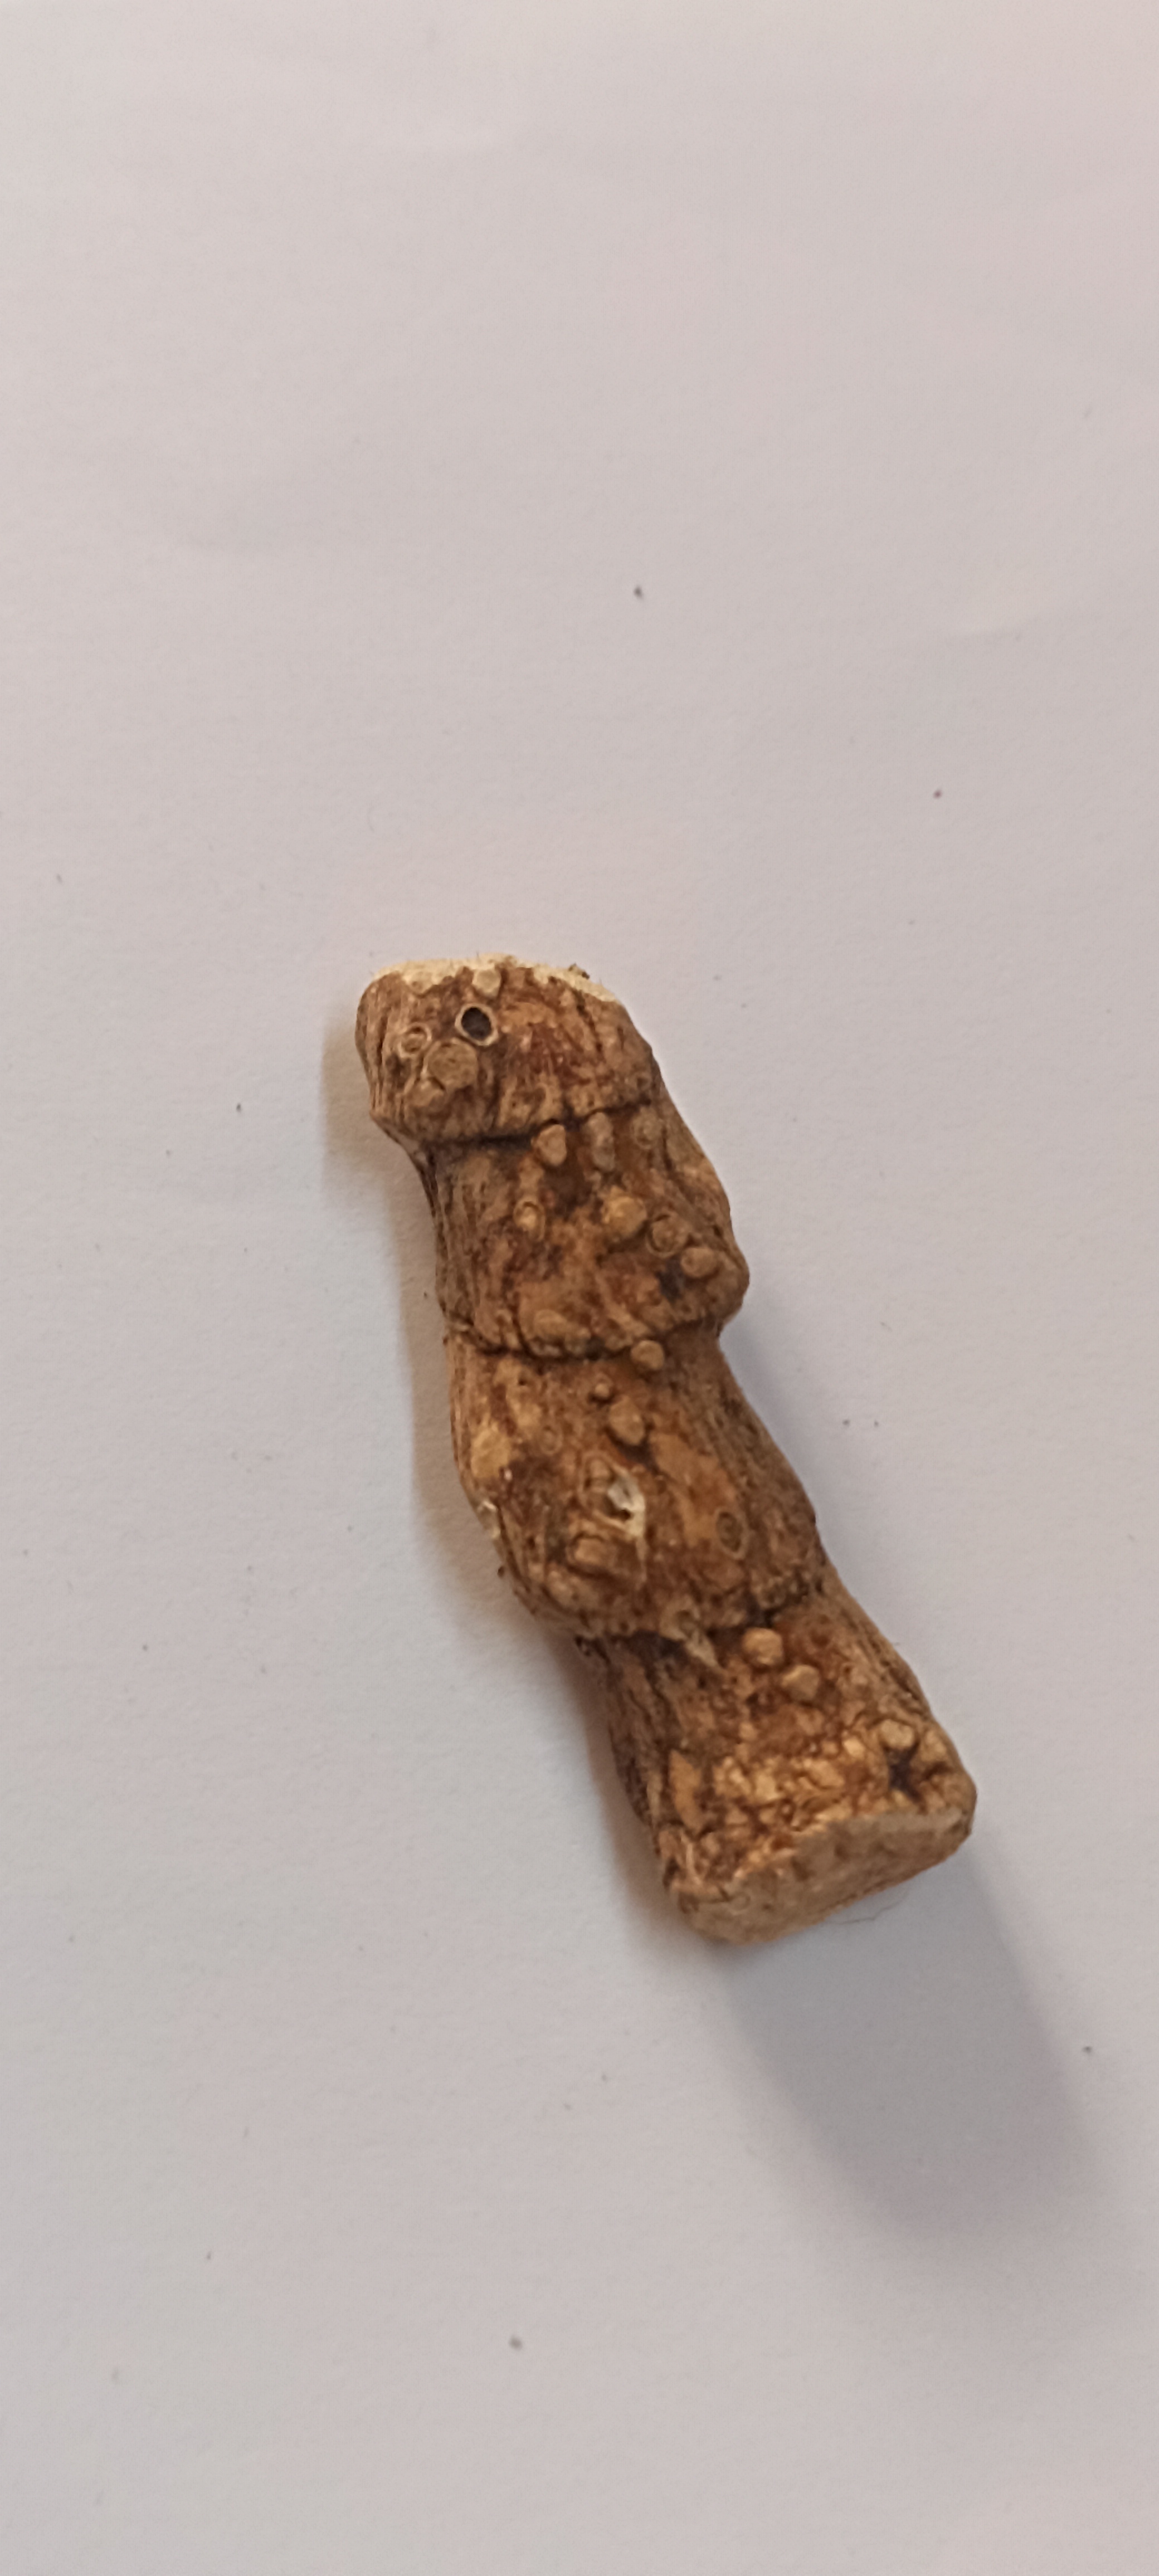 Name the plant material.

vekhand
